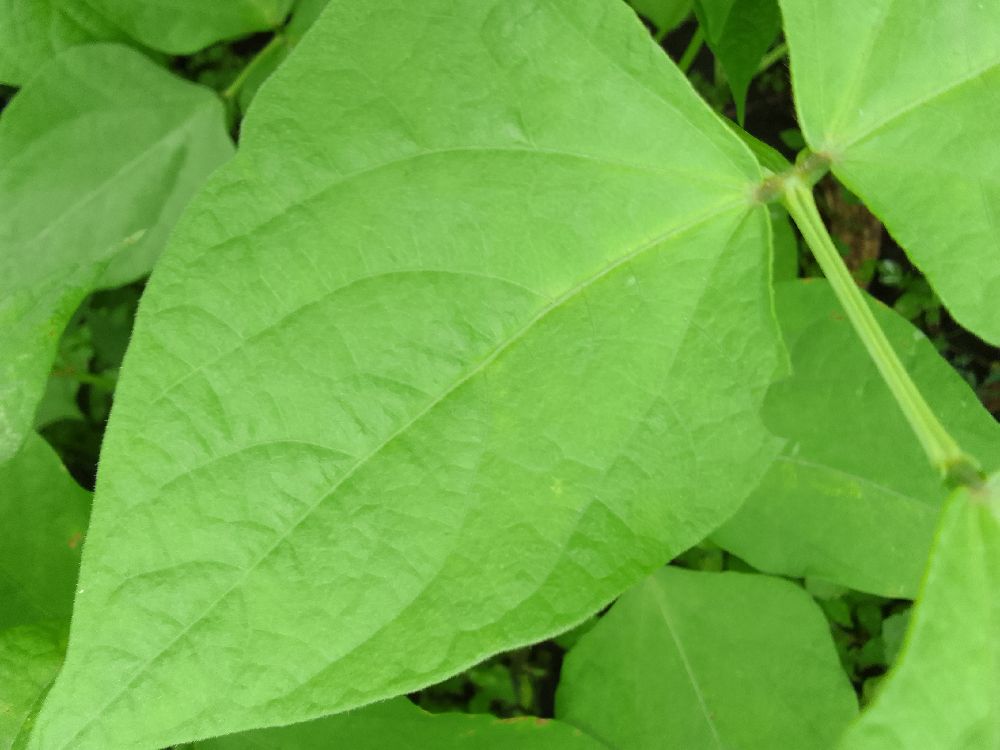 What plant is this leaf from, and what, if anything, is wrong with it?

common bean, healthy
